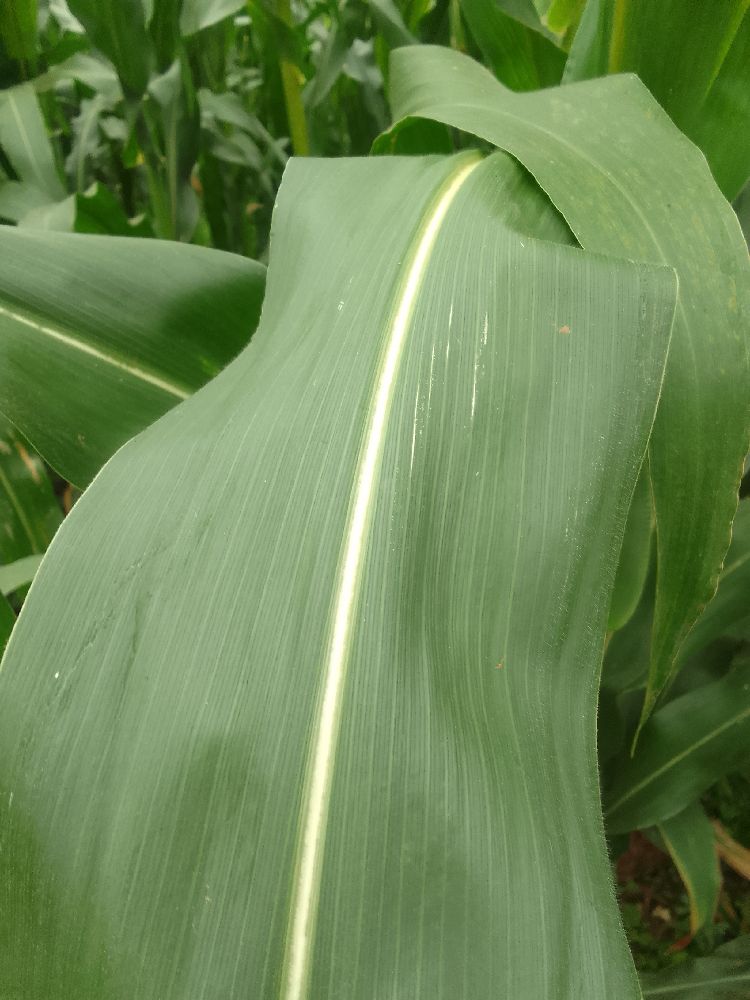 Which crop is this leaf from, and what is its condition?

maize, healthy
